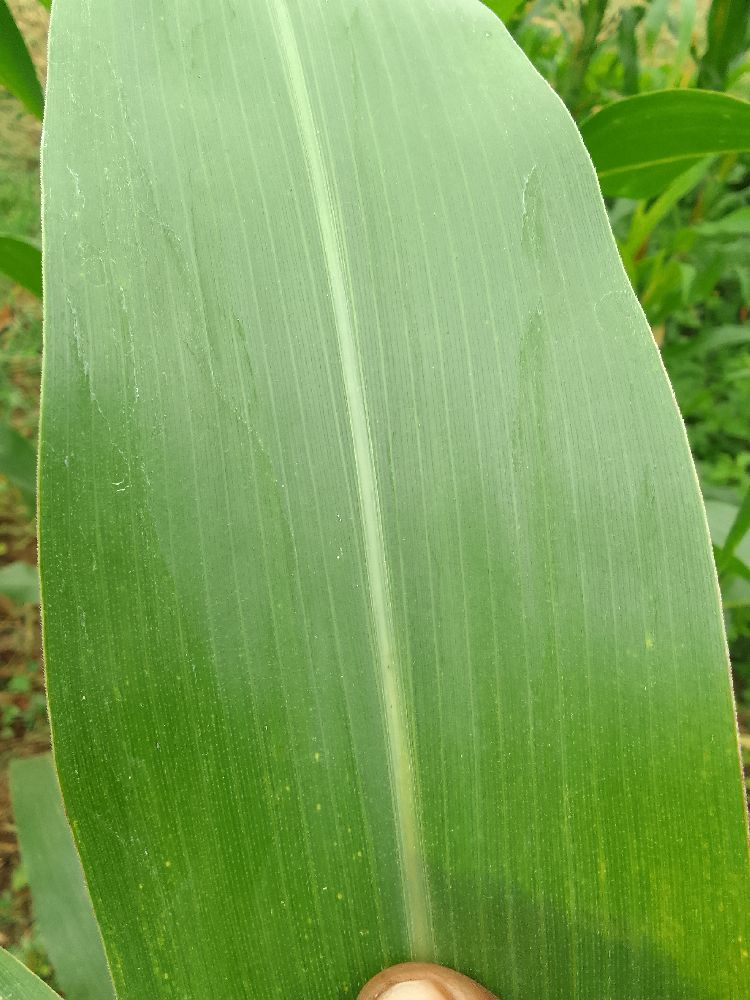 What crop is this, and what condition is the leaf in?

maize, healthy
